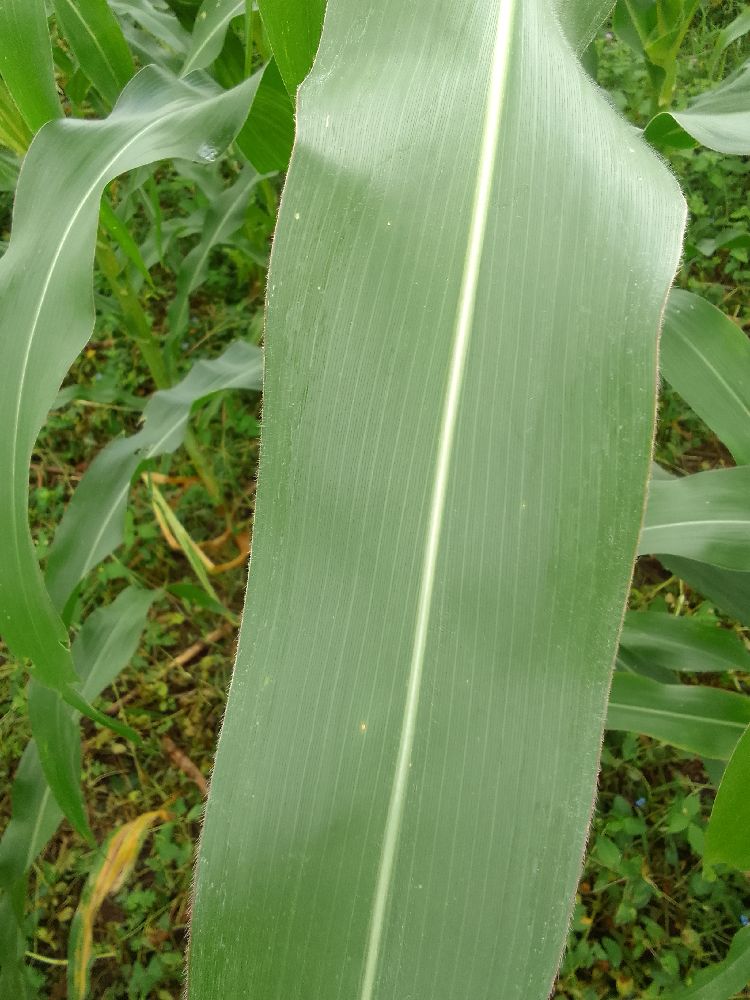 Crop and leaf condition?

maize, healthy
